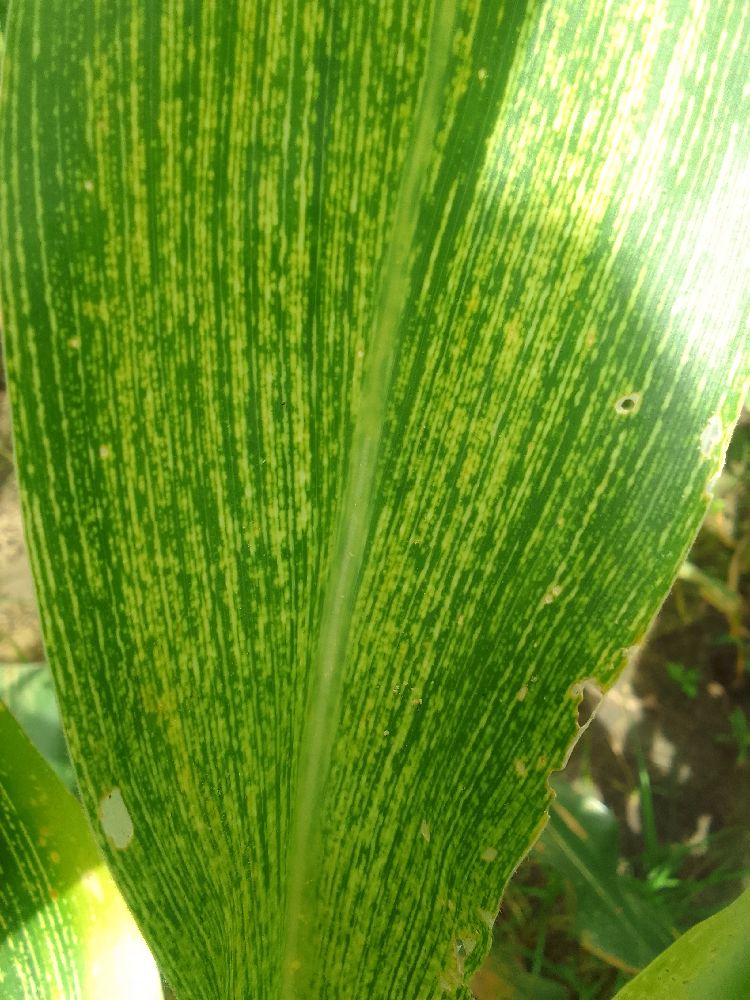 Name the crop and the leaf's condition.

maize, maize streak virus
